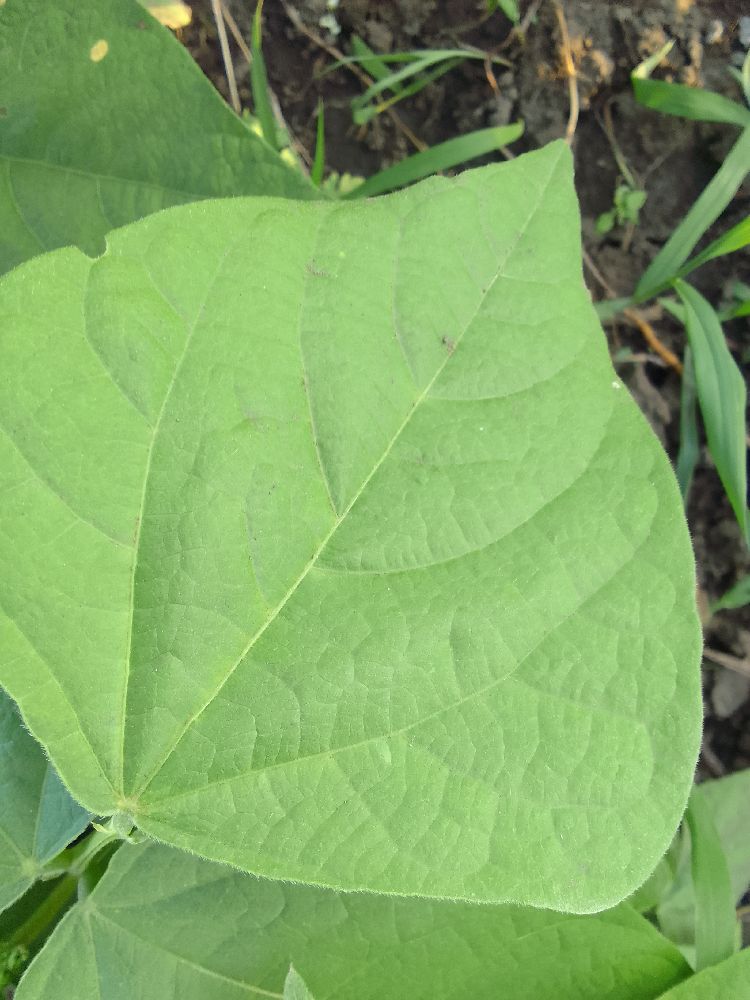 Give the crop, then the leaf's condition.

common bean, healthy
